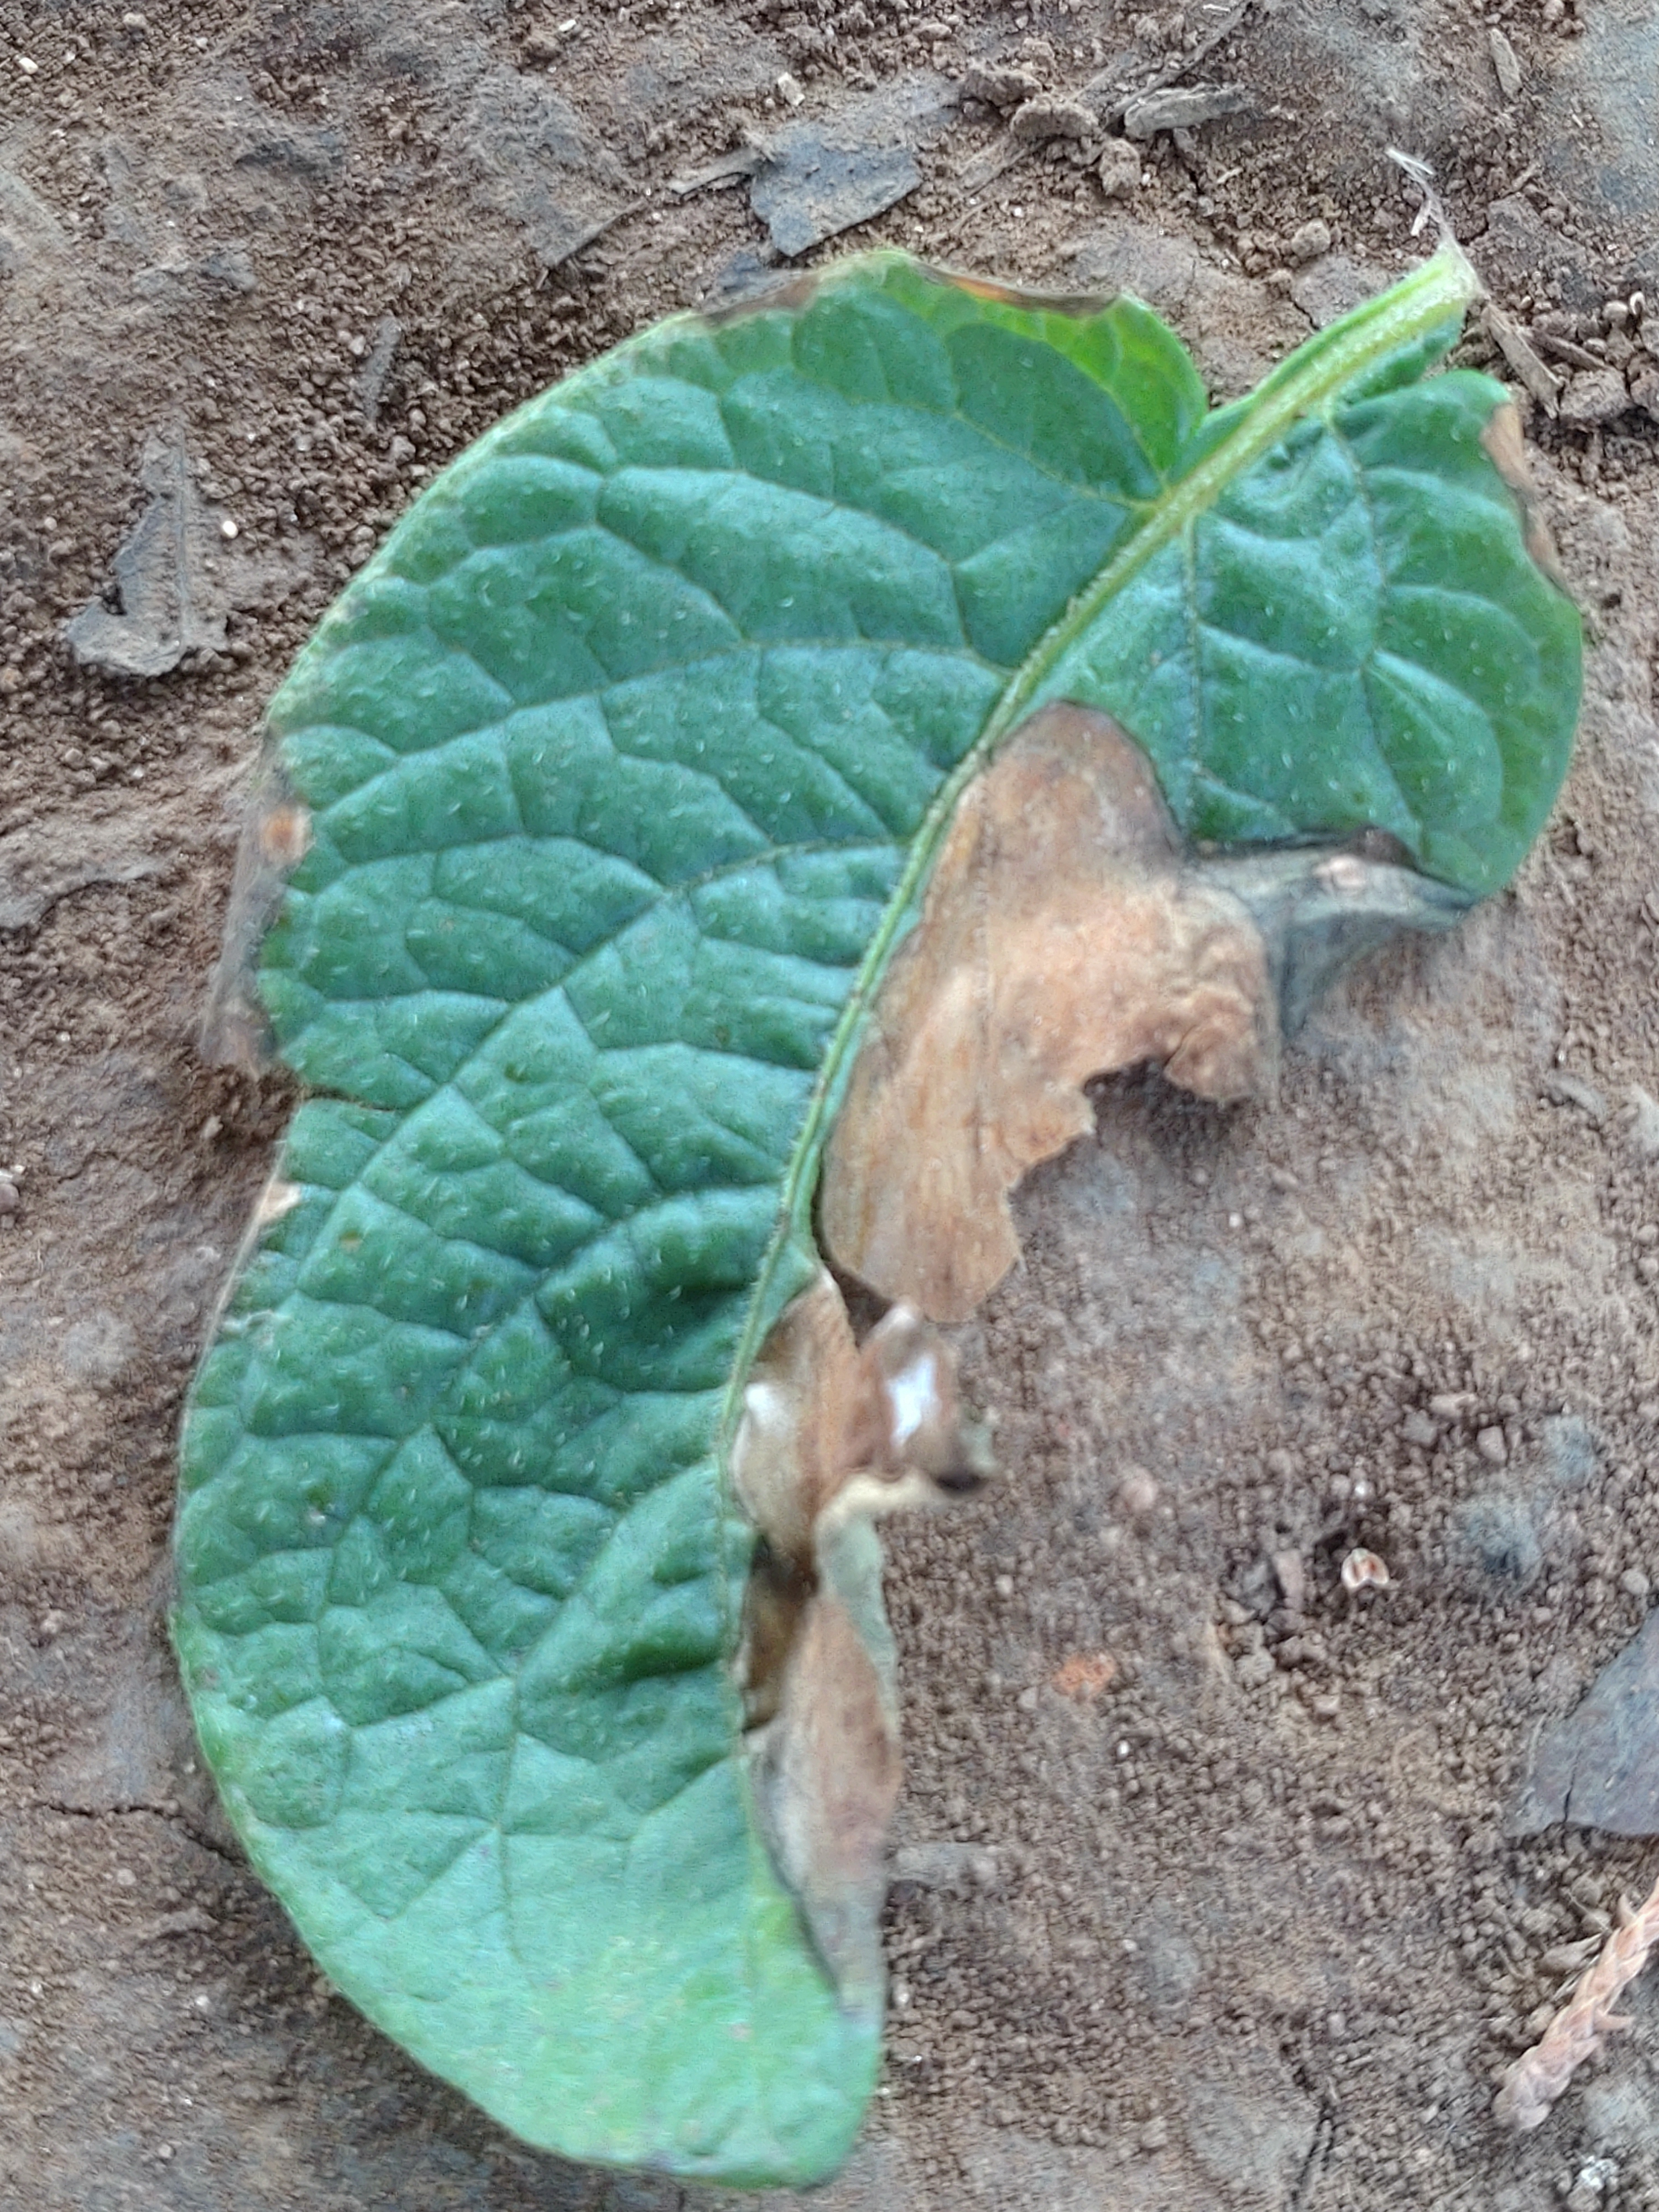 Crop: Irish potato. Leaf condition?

early blight
